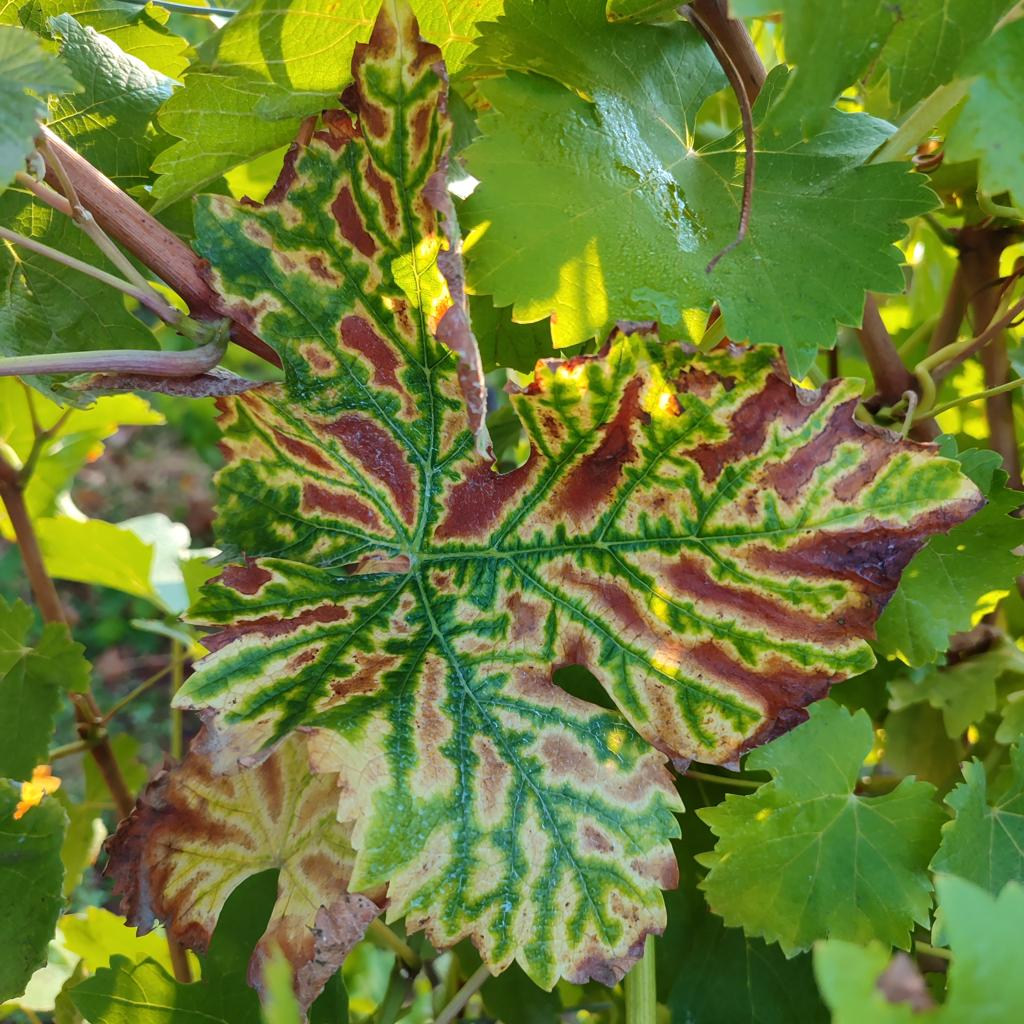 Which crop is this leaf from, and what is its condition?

grapevine, esca complex
